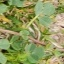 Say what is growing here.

unstructured weed
